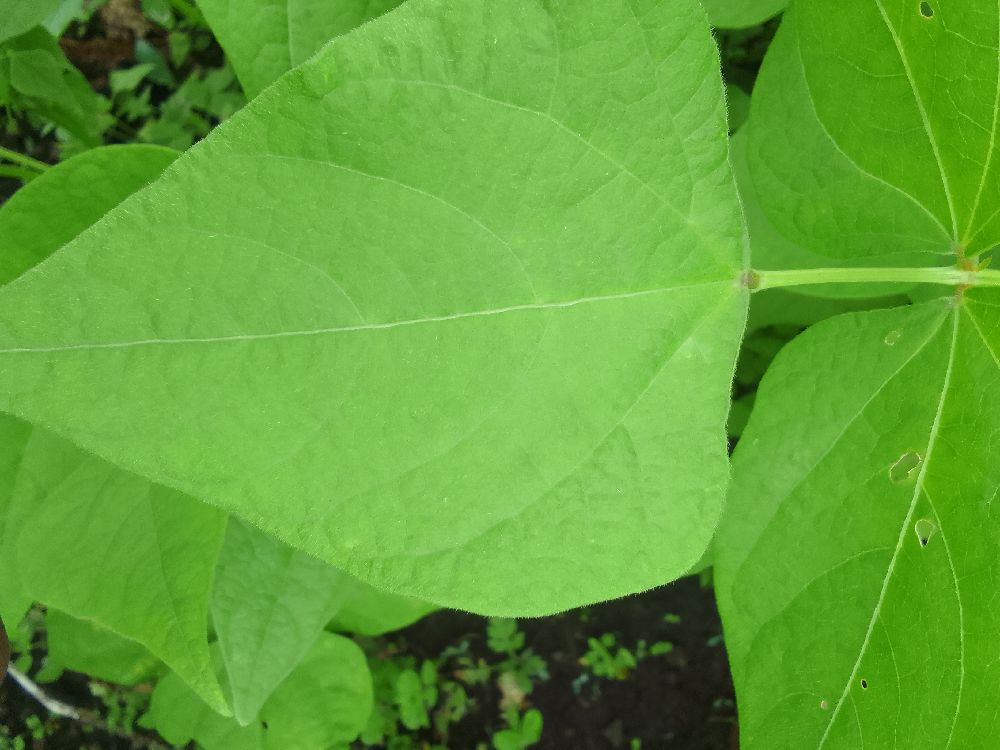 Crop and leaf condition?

common bean, healthy
